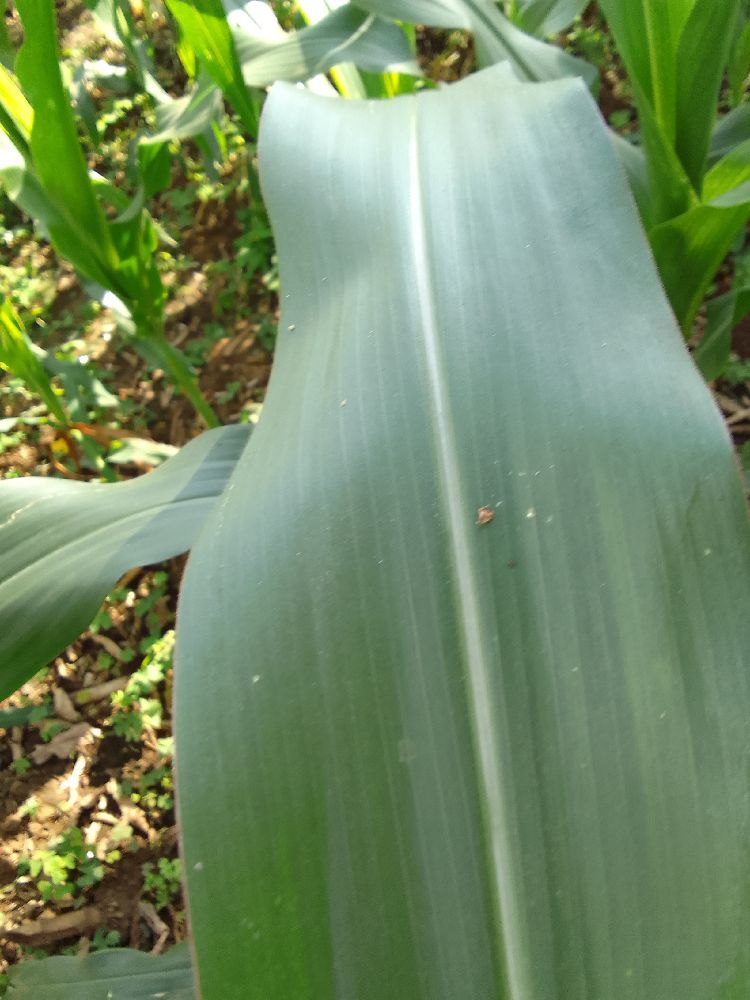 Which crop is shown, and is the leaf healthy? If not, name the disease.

maize, healthy
